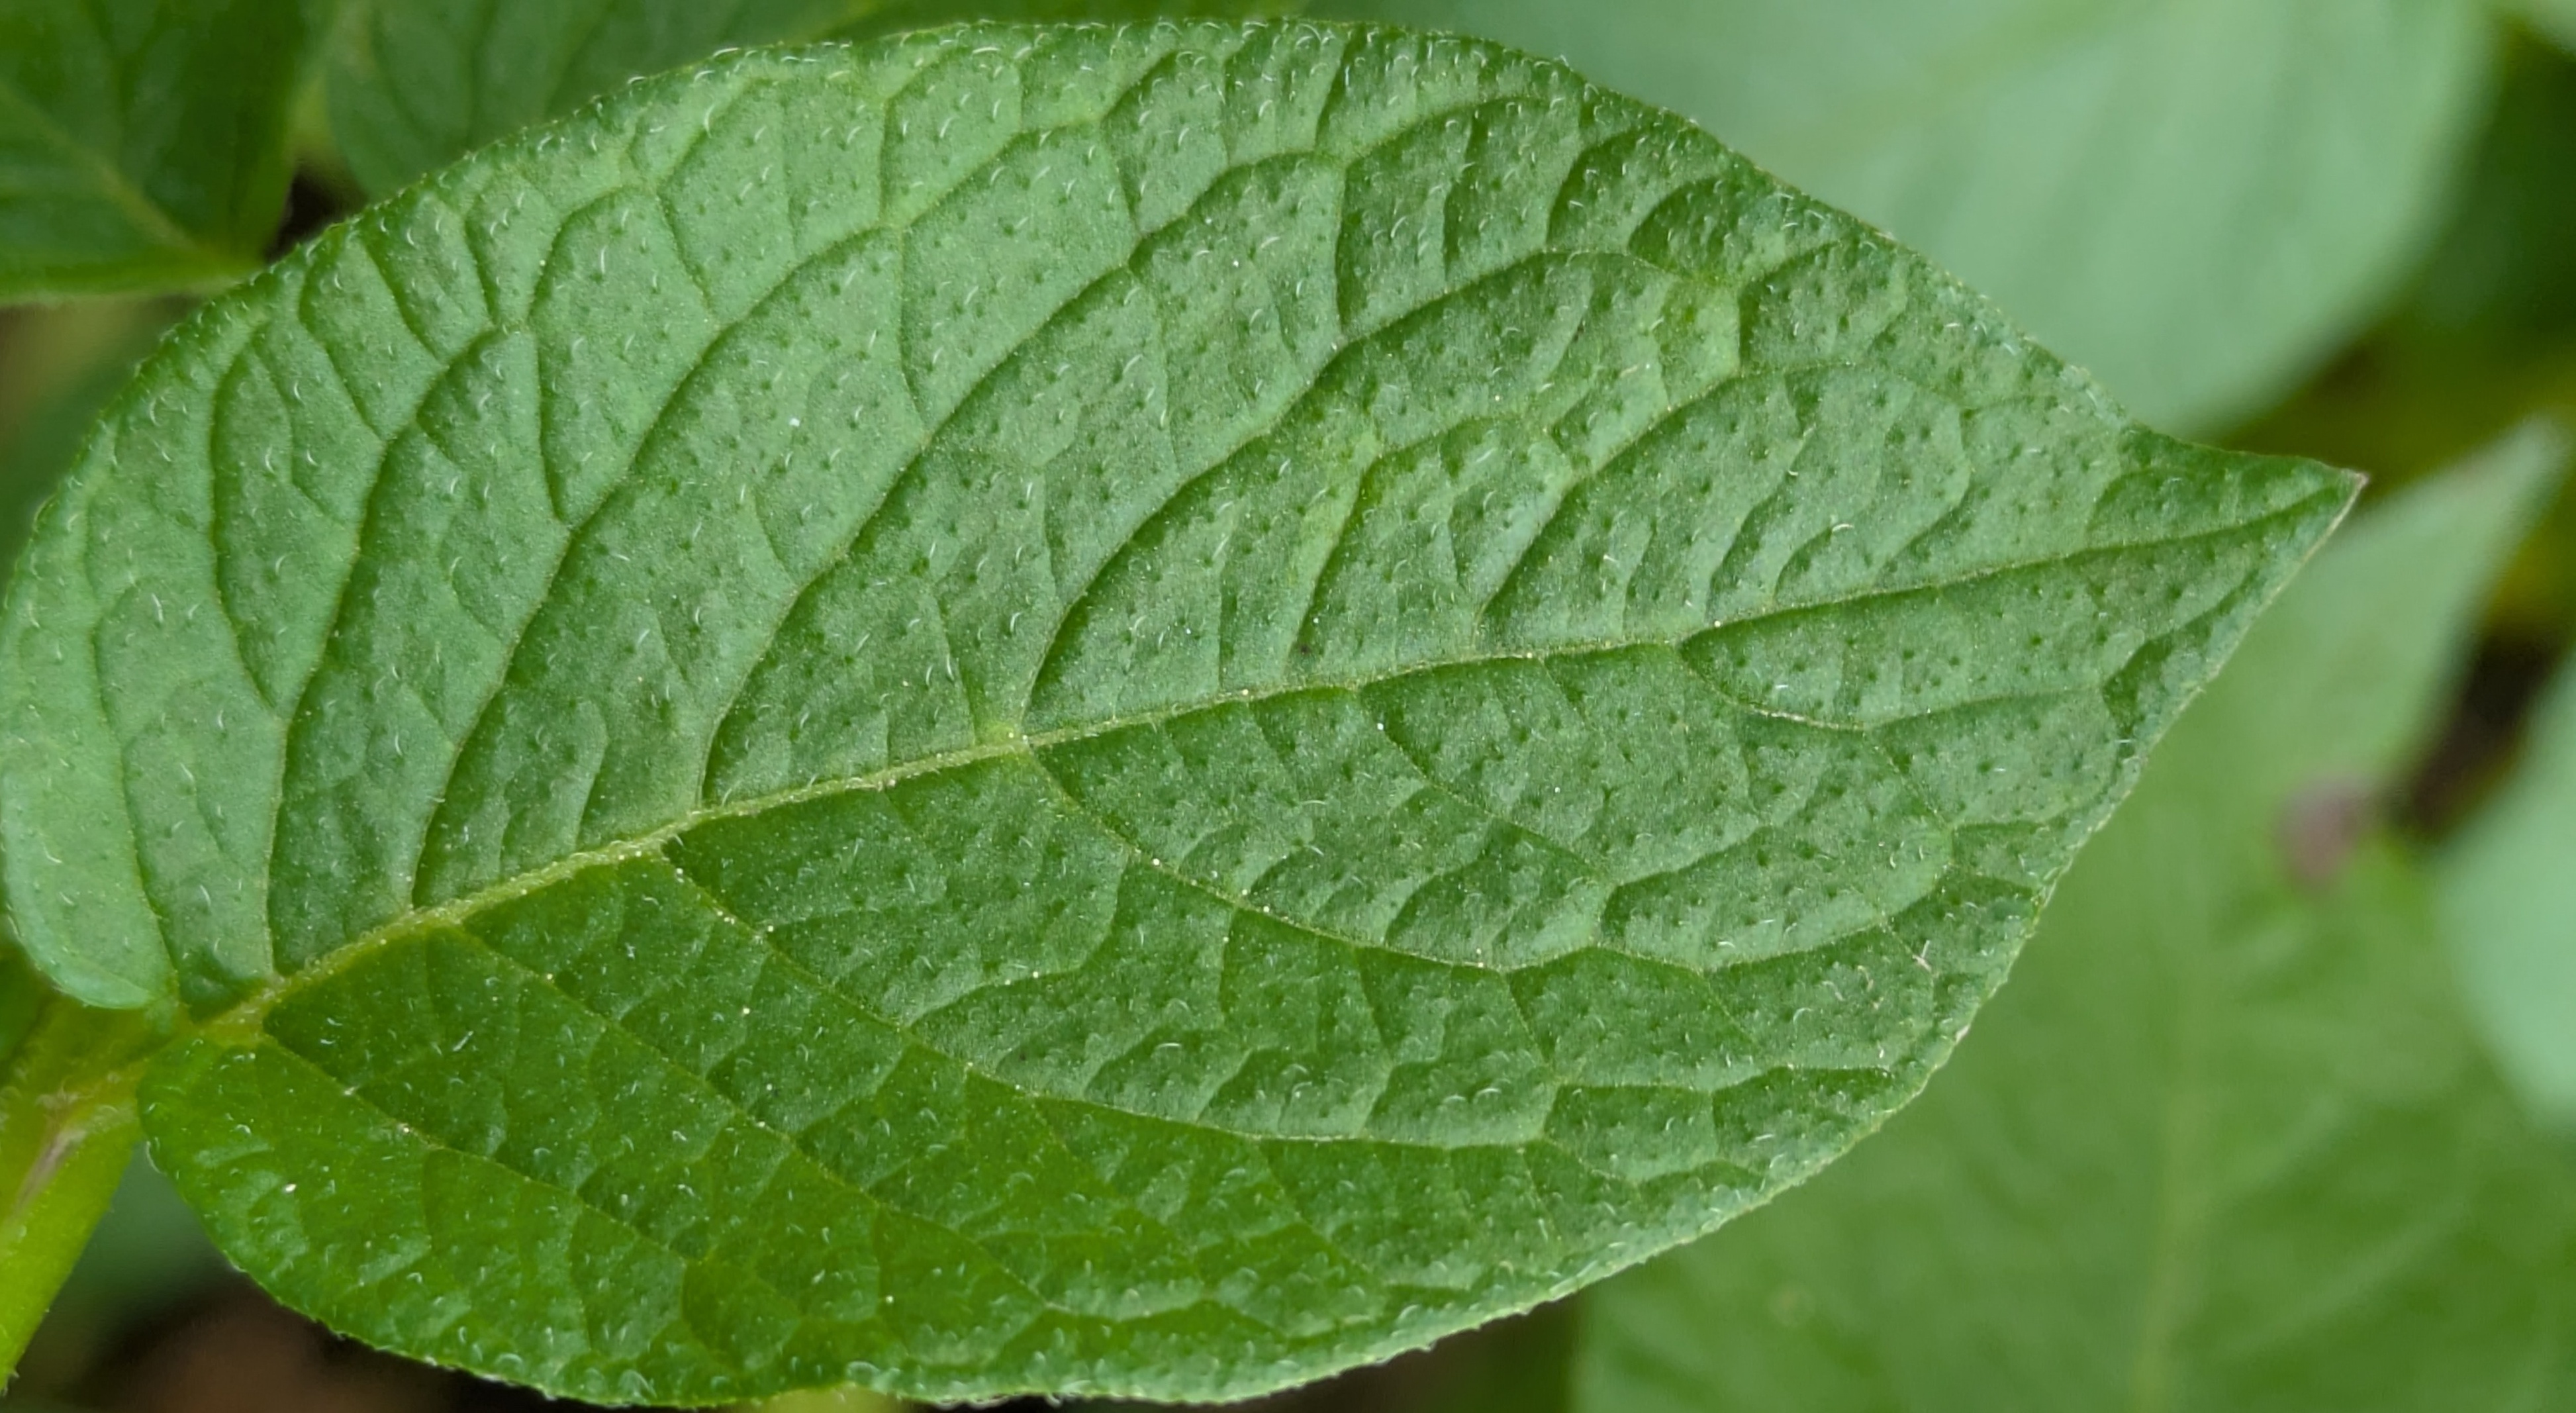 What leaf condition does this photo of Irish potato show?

healthy
